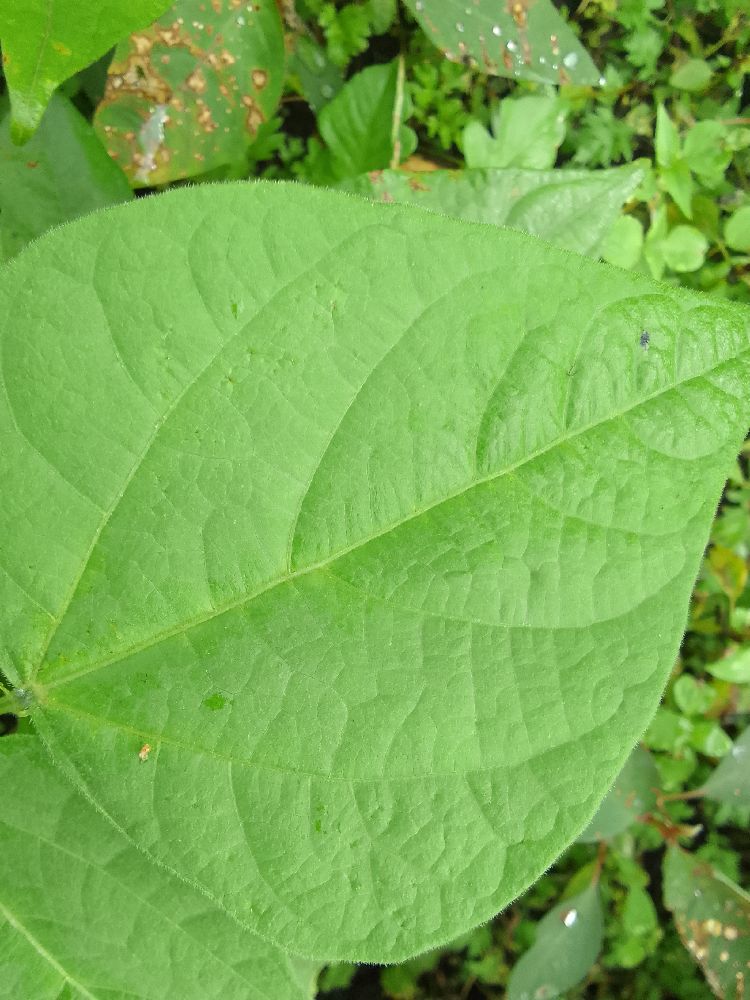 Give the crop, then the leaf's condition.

common bean, healthy
